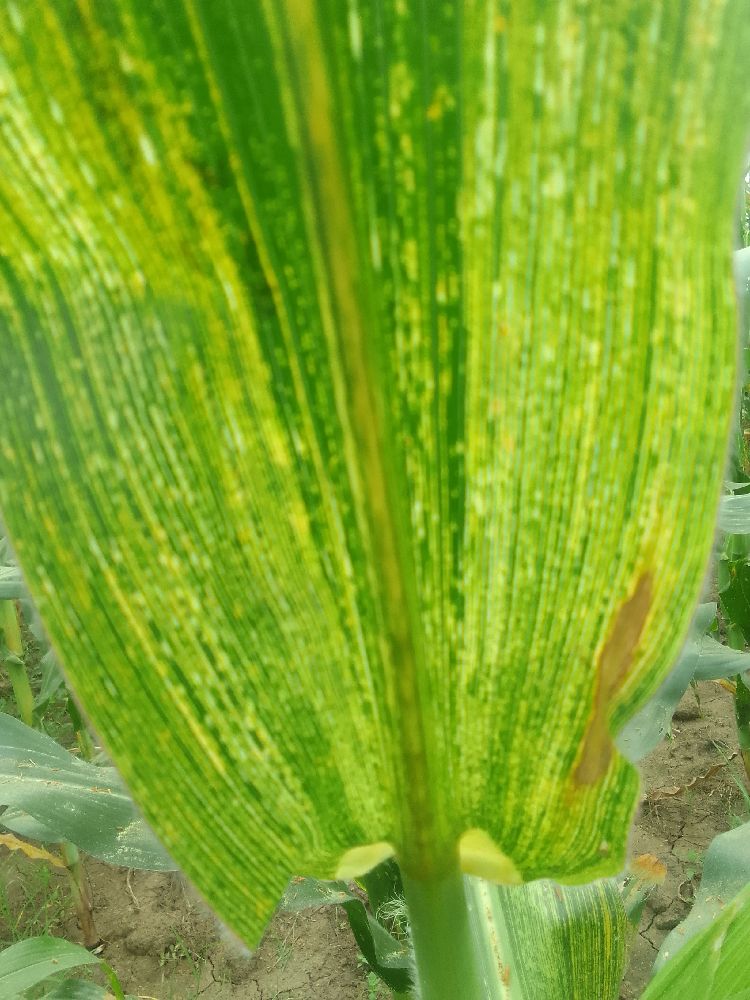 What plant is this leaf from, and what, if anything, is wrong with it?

maize, maize streak virus
